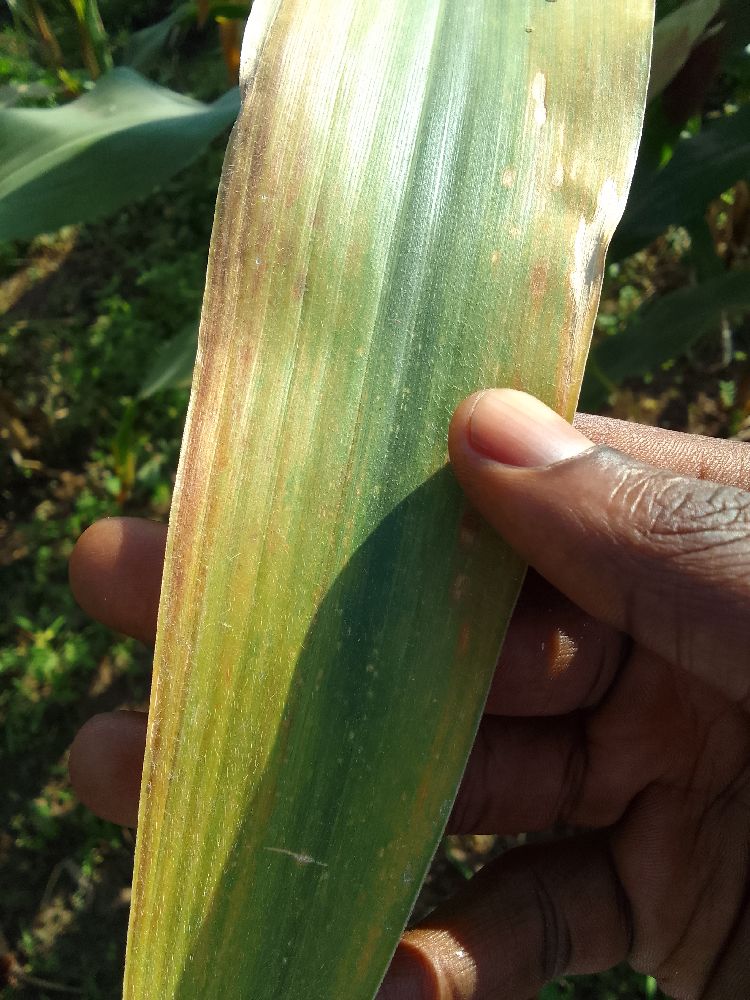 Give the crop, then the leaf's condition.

maize, maize lethal necrosis
